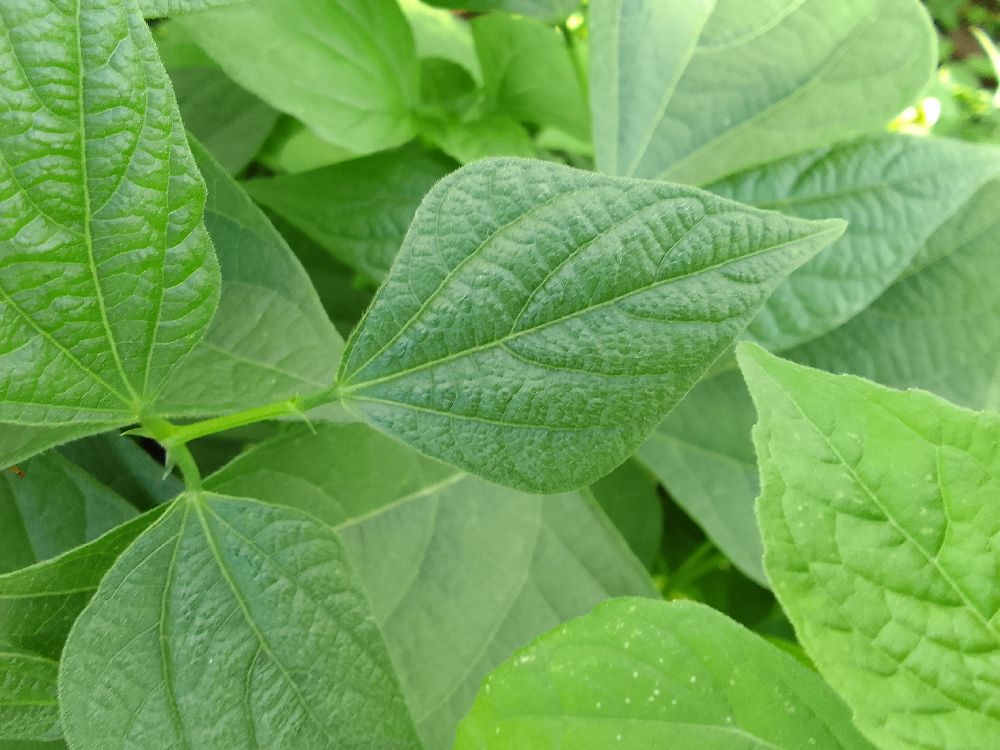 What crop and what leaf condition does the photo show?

common bean, healthy
